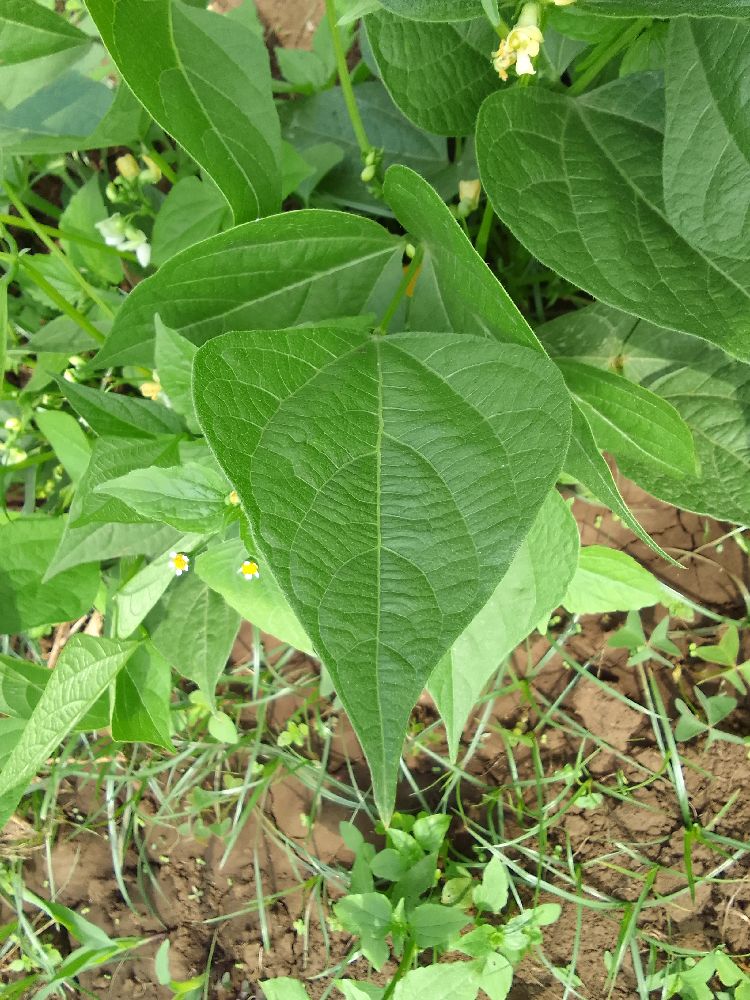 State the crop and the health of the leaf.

common bean, healthy
